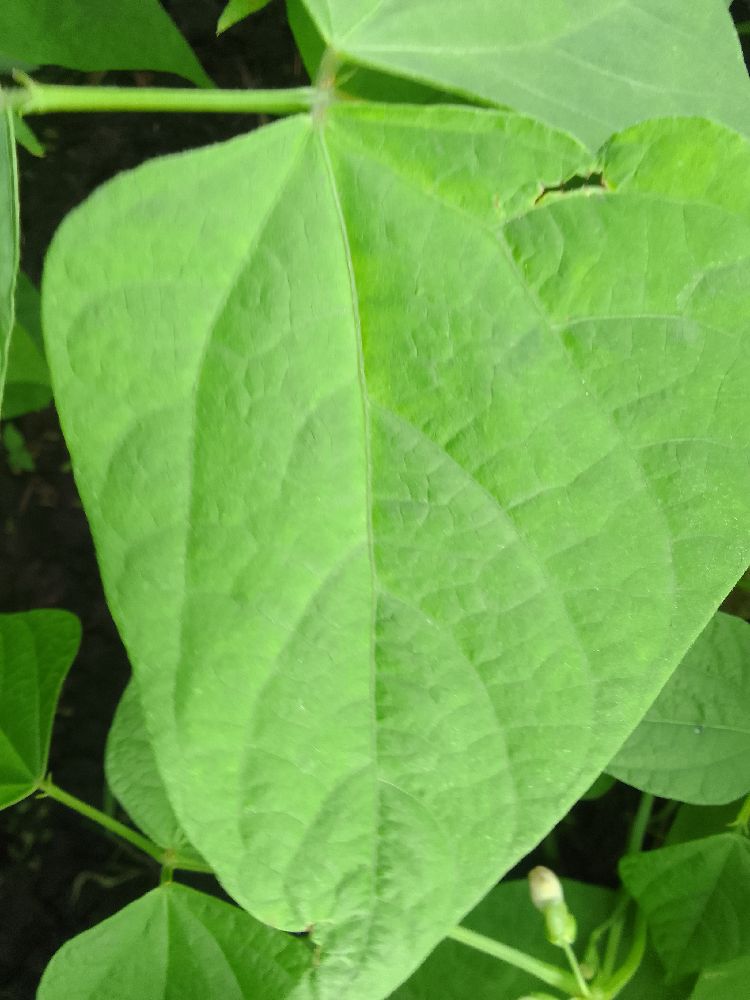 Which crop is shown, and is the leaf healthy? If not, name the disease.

common bean, healthy
